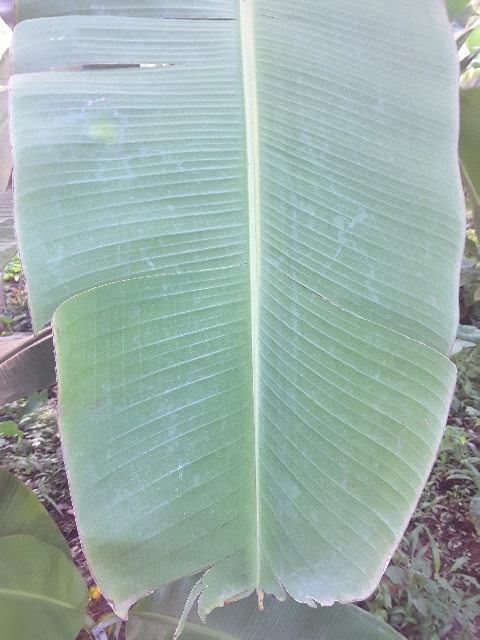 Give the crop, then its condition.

banana, healthy
